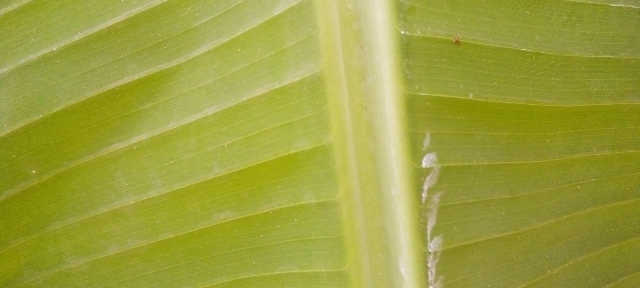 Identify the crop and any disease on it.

banana, healthy
